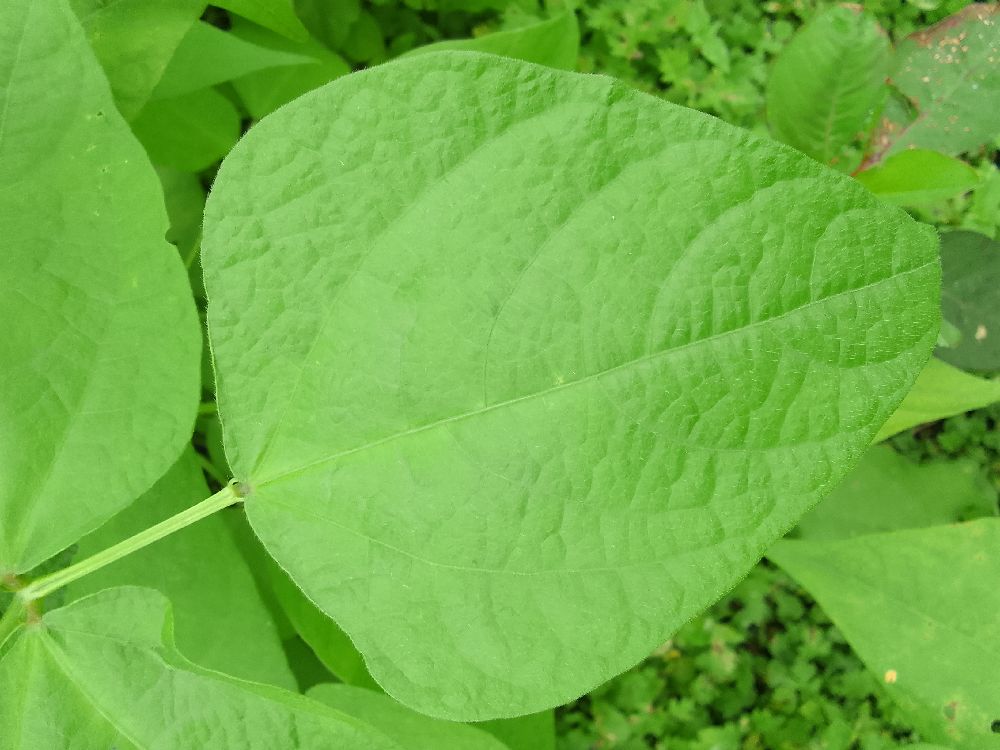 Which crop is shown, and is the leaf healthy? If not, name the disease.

common bean, healthy
